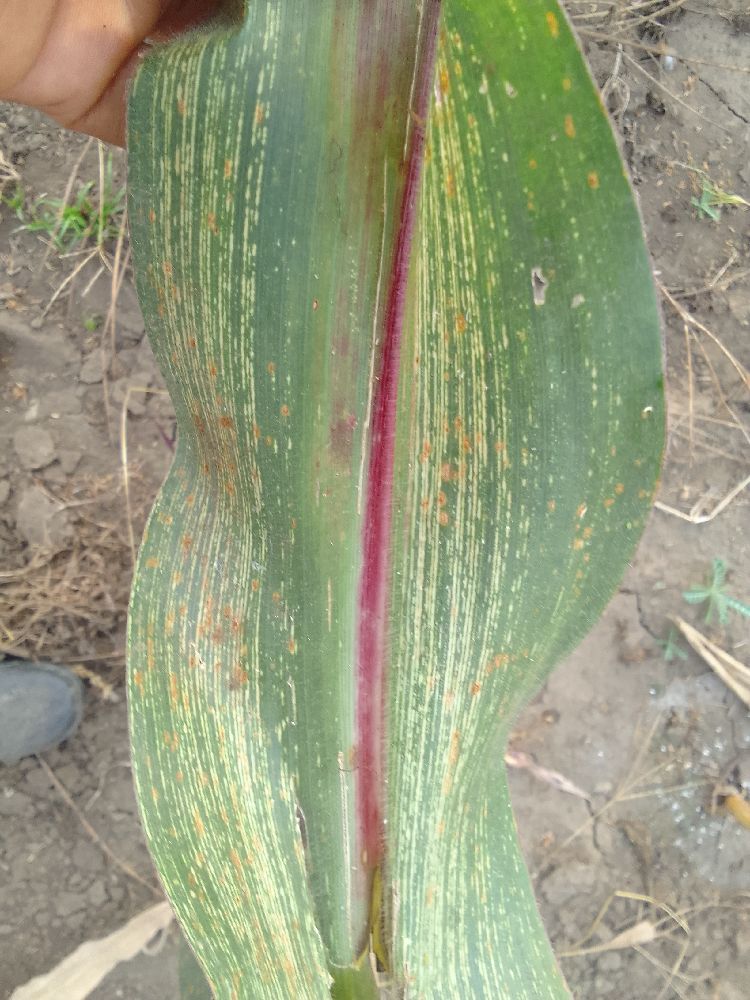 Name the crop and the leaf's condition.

maize, maize streak virus
